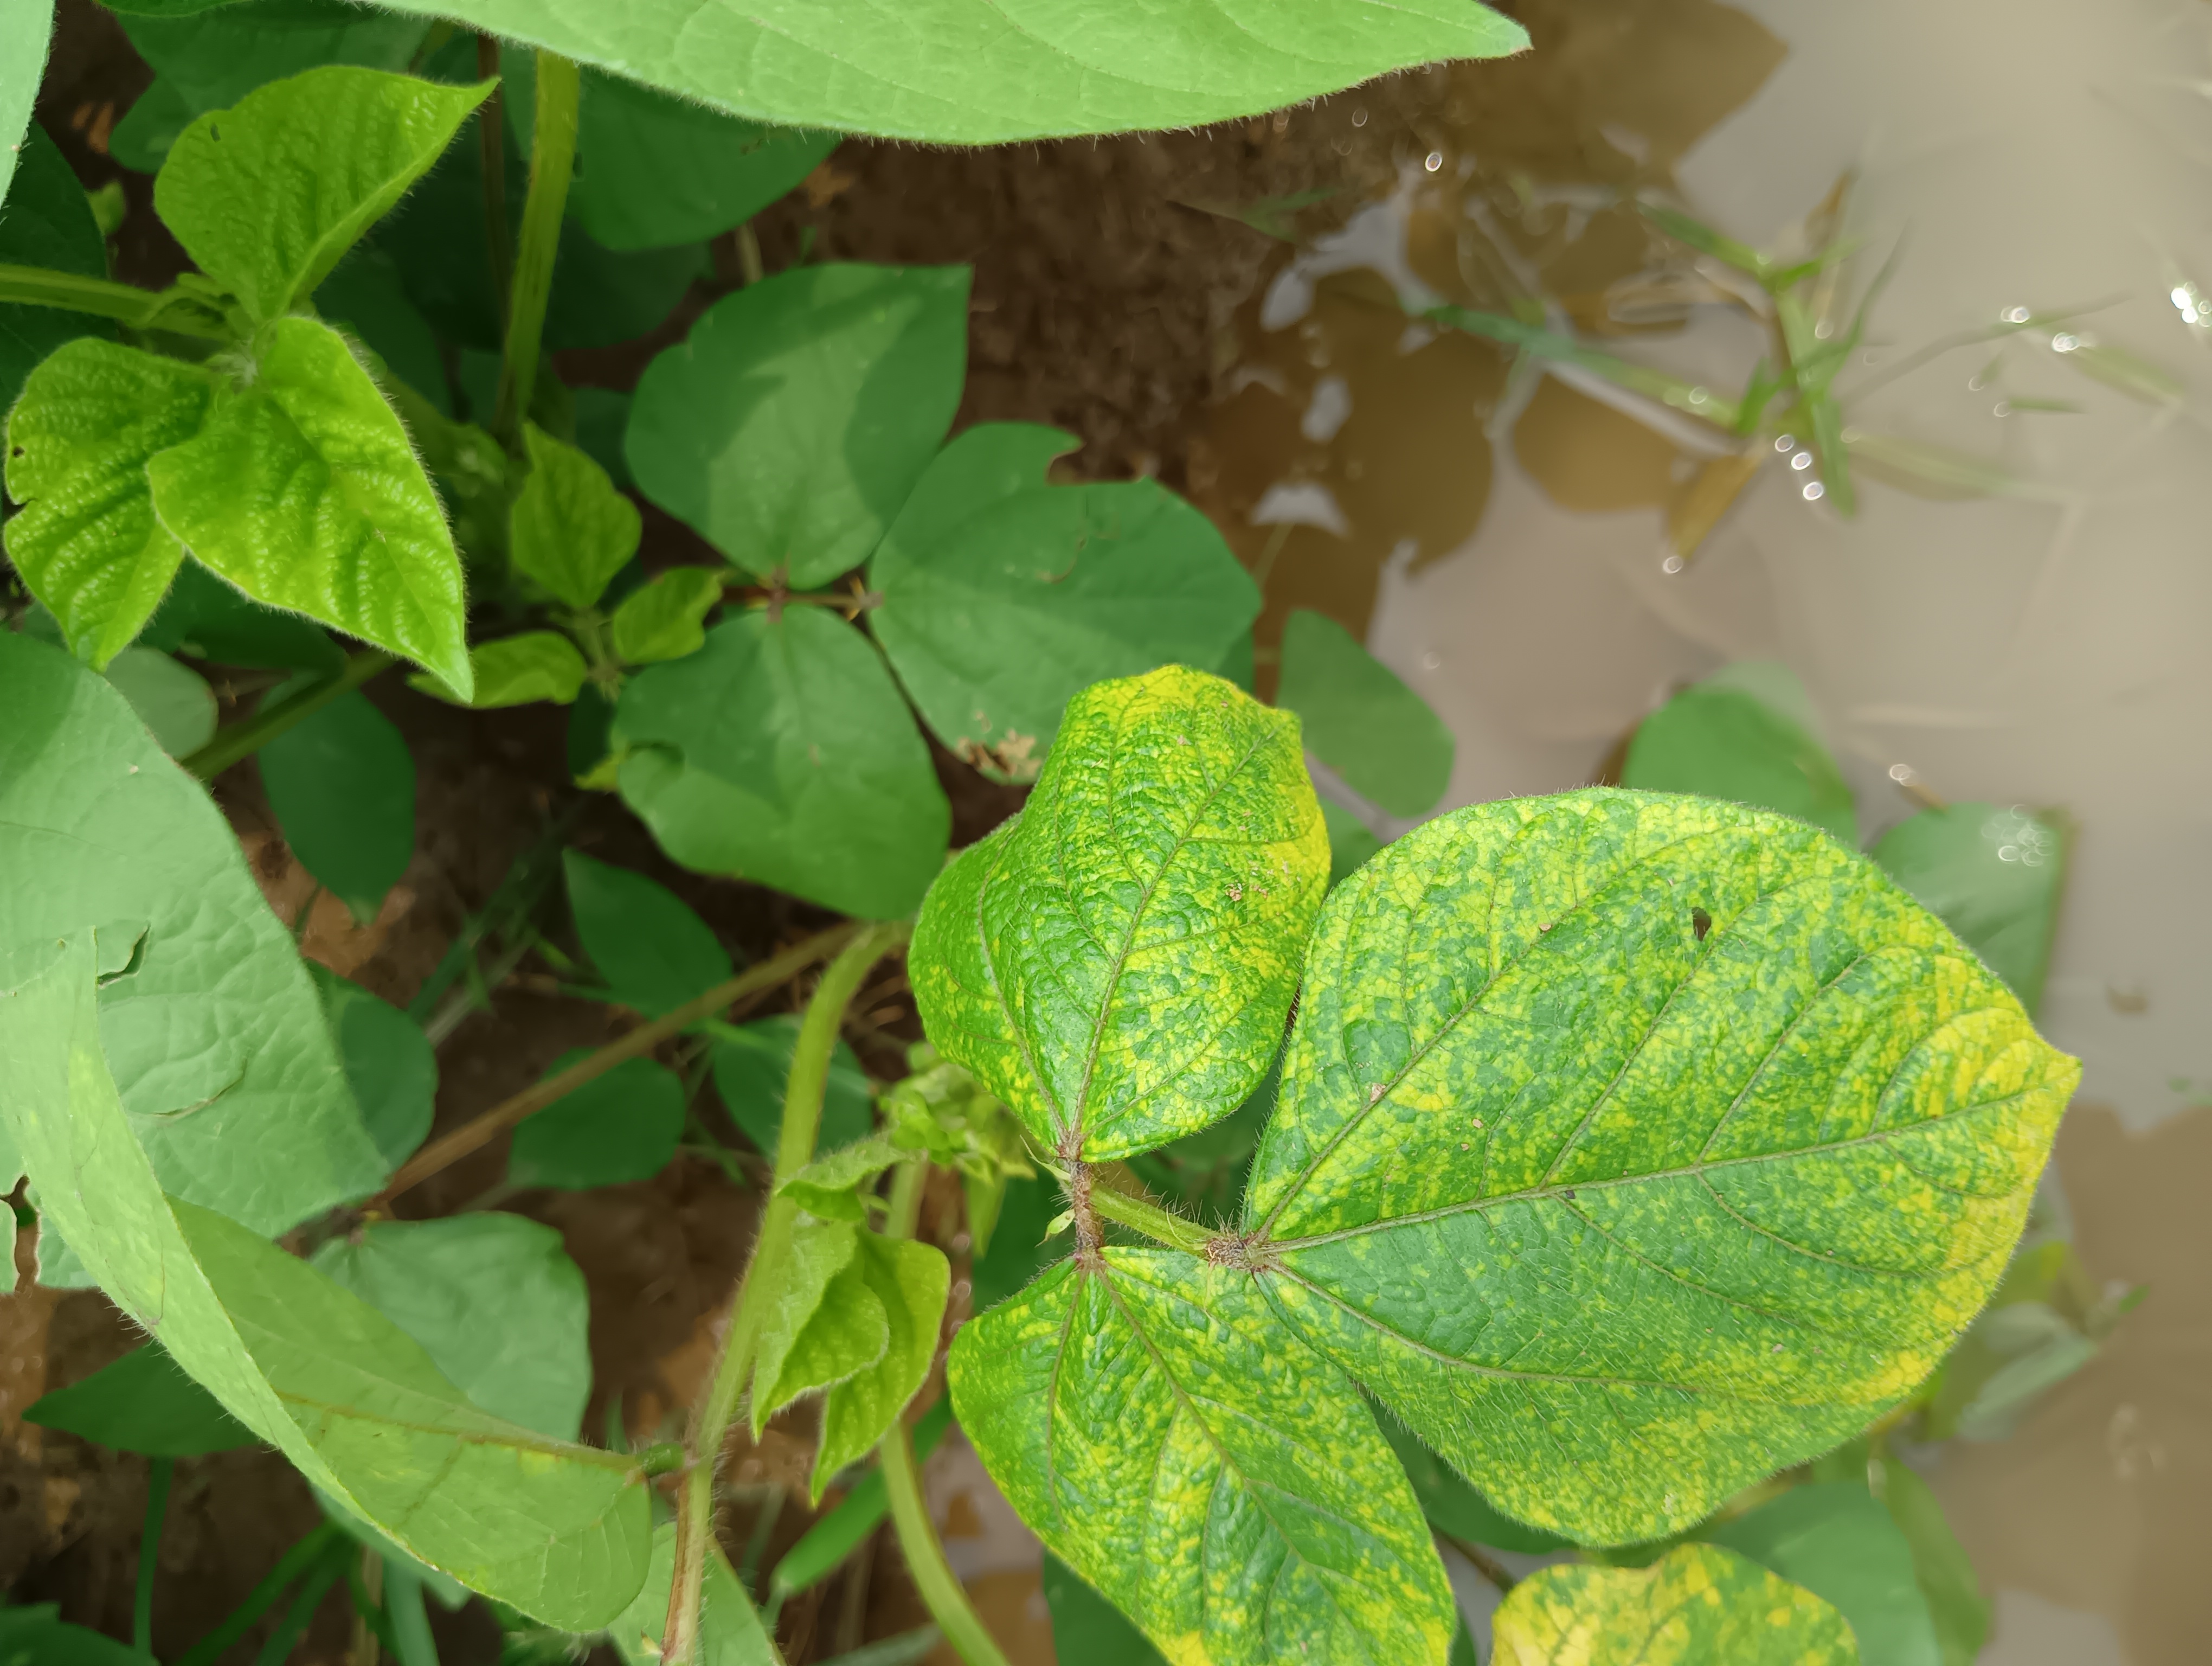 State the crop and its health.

mungbean, yellow mosaic
